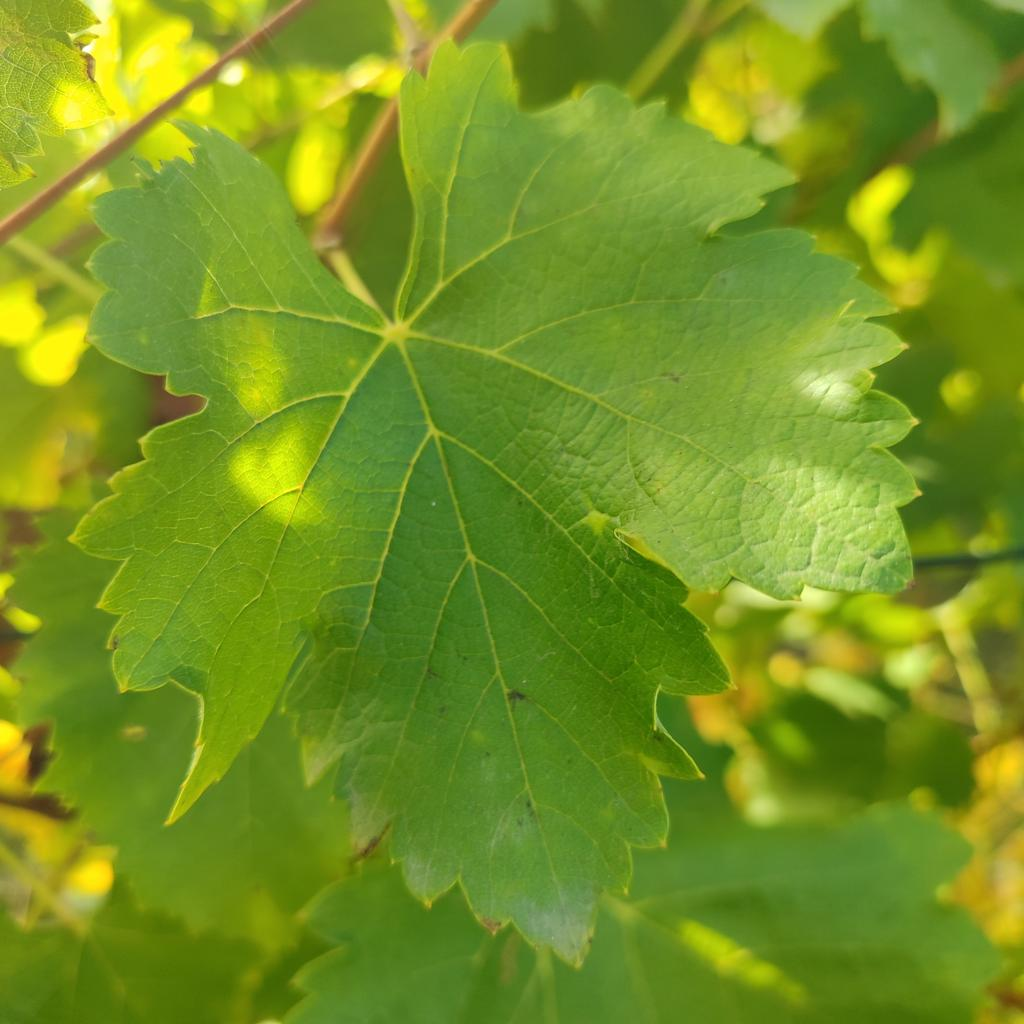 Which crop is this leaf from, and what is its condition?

grapevine, powdery mildew
